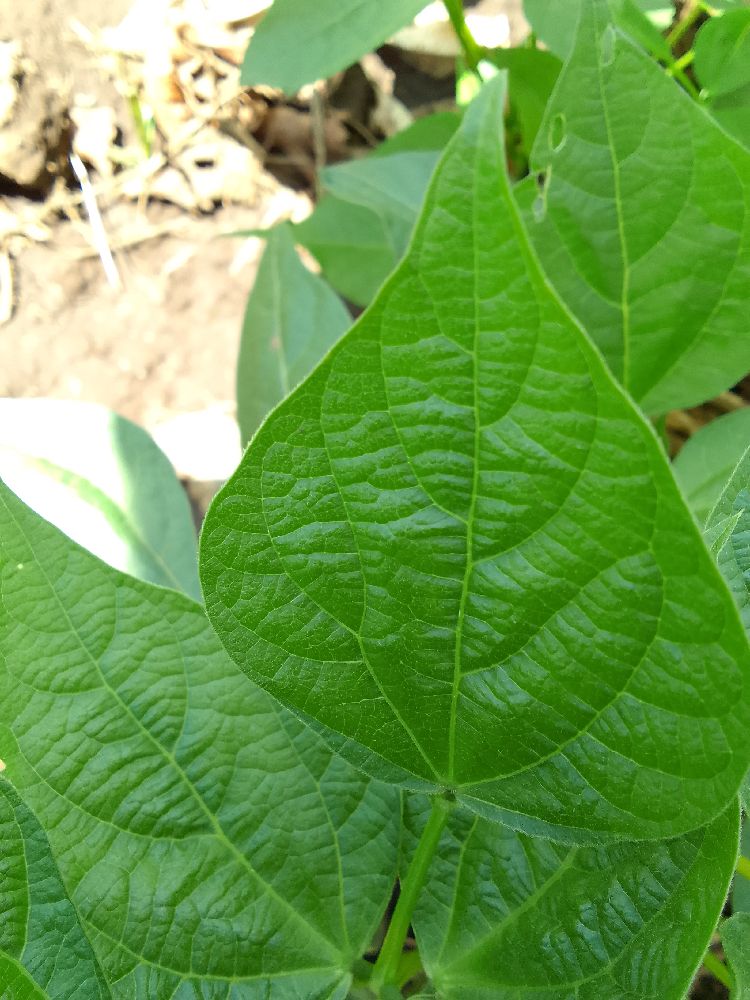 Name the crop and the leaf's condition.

common bean, healthy
